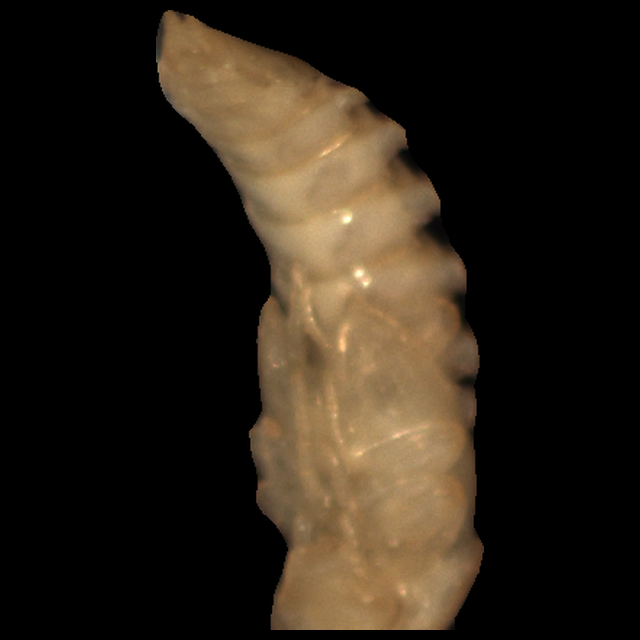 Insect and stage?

mealworm pupa
